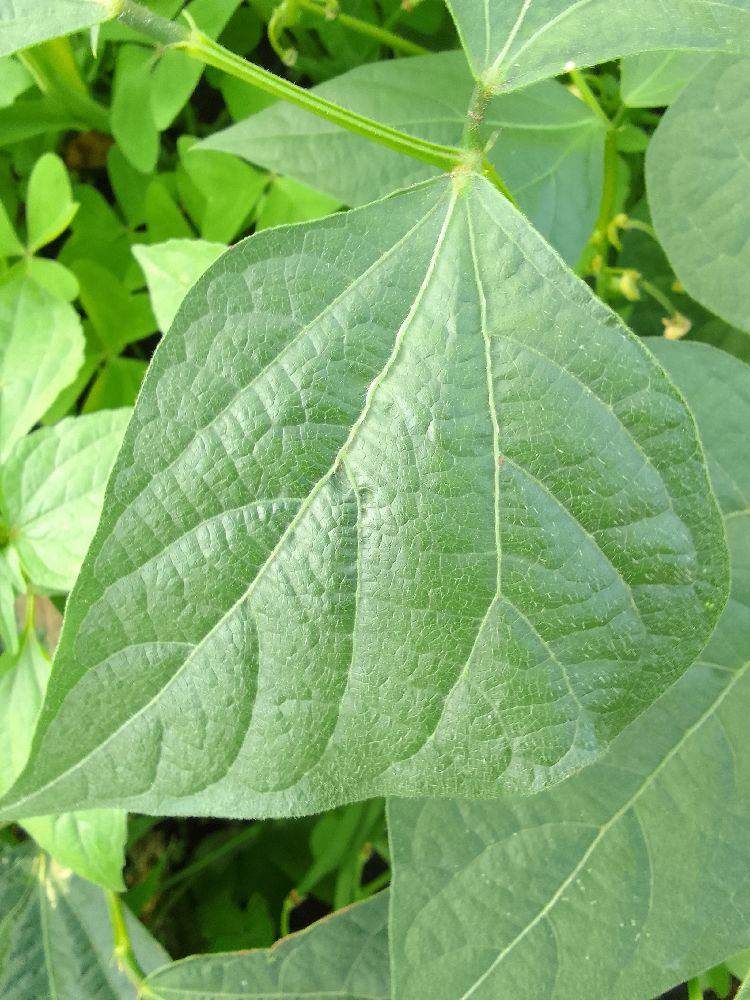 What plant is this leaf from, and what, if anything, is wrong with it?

common bean, healthy
